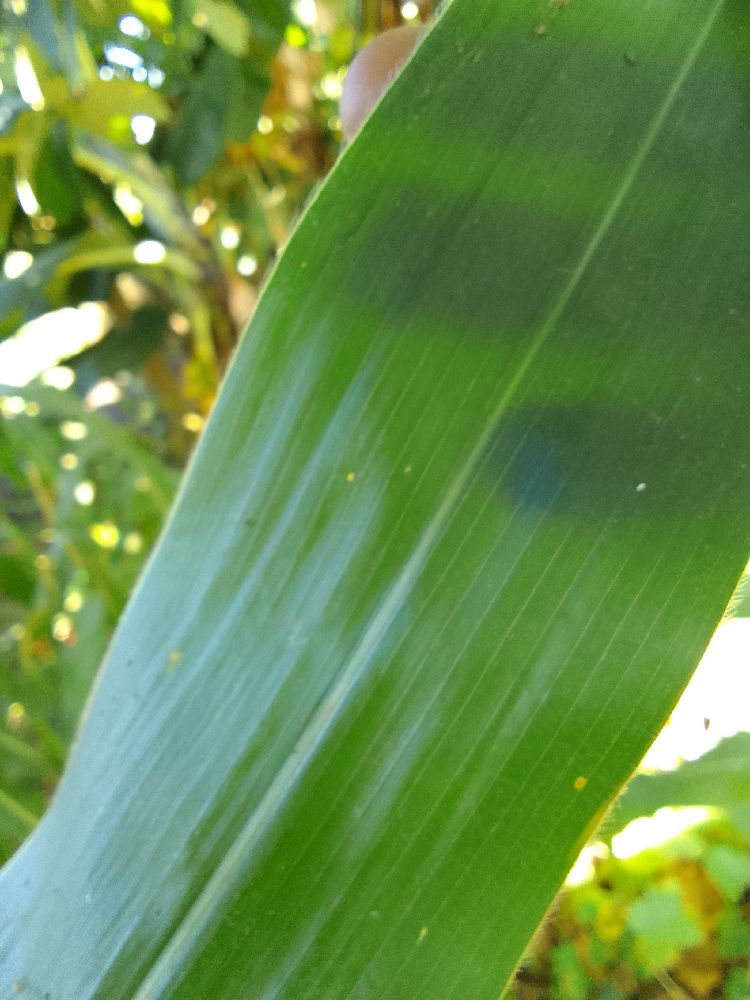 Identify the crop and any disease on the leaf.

maize, healthy
